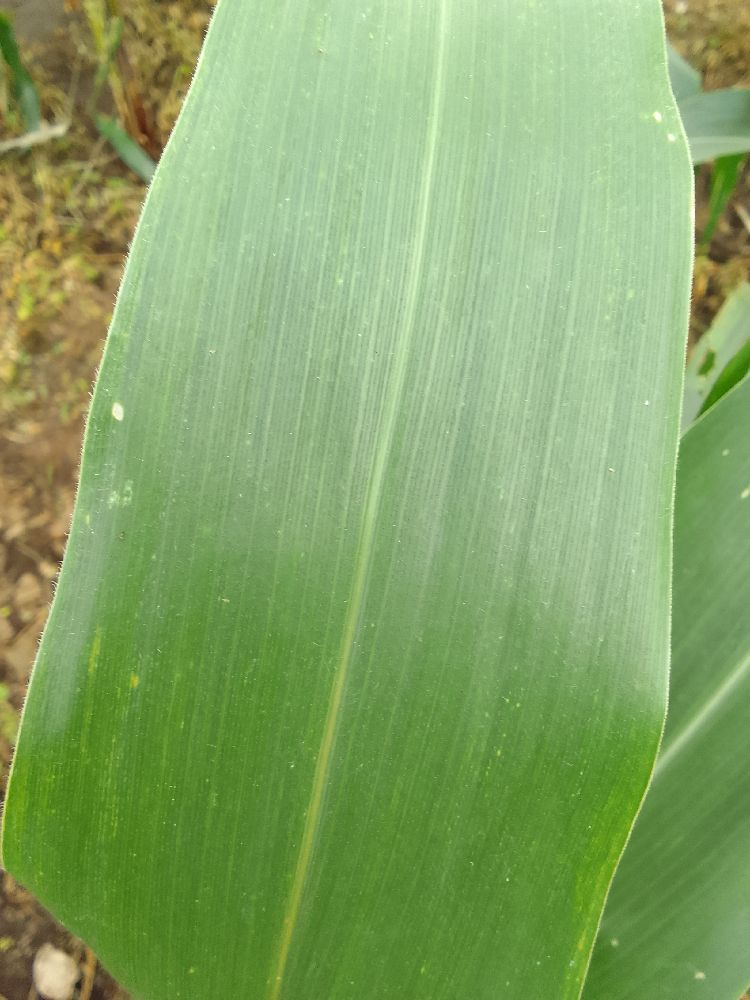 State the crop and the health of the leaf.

maize, healthy
